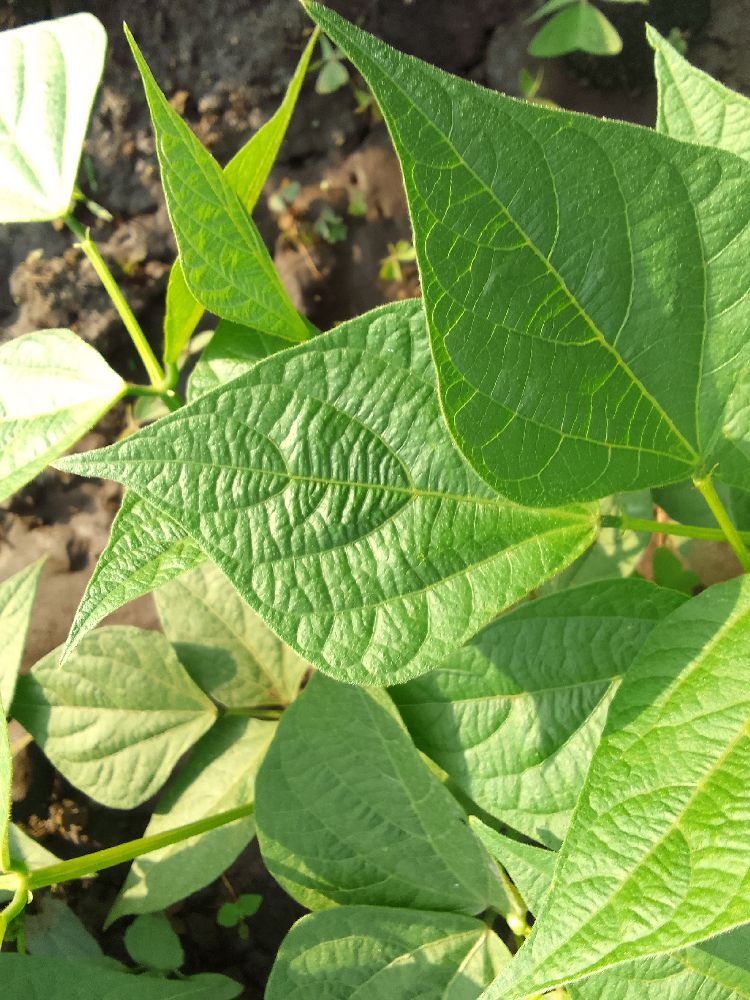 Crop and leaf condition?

common bean, healthy
